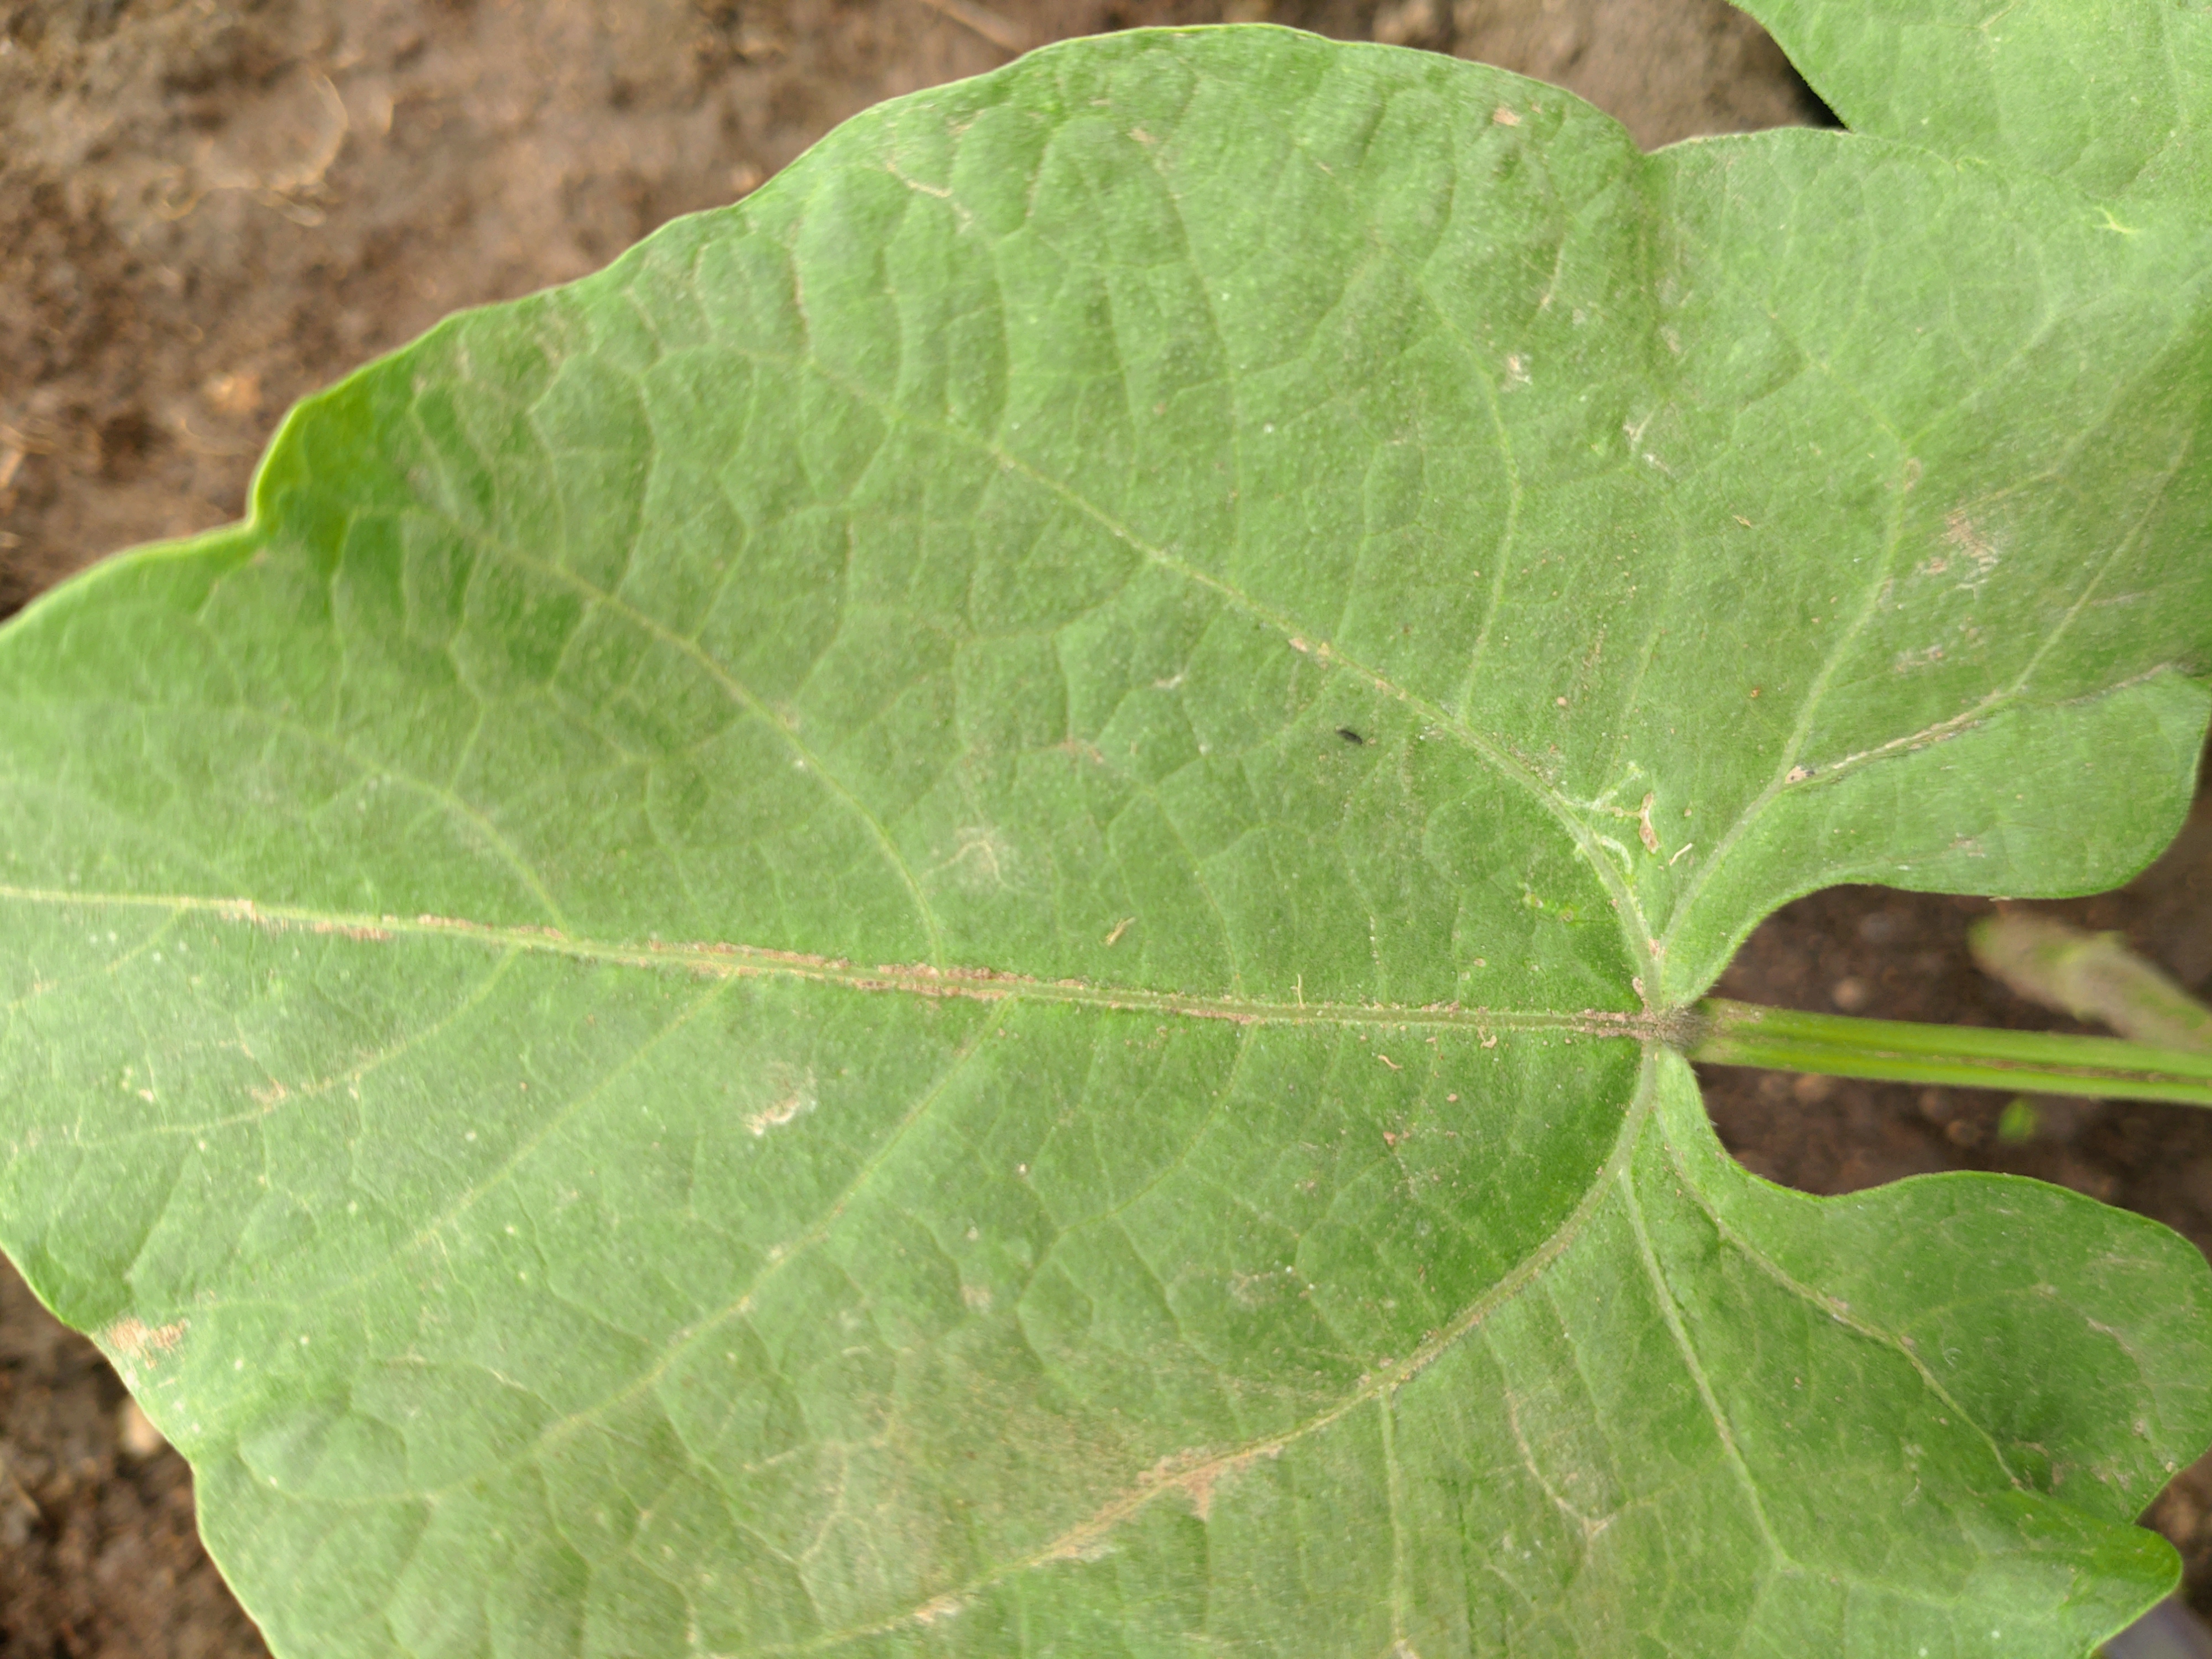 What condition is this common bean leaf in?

healthy
